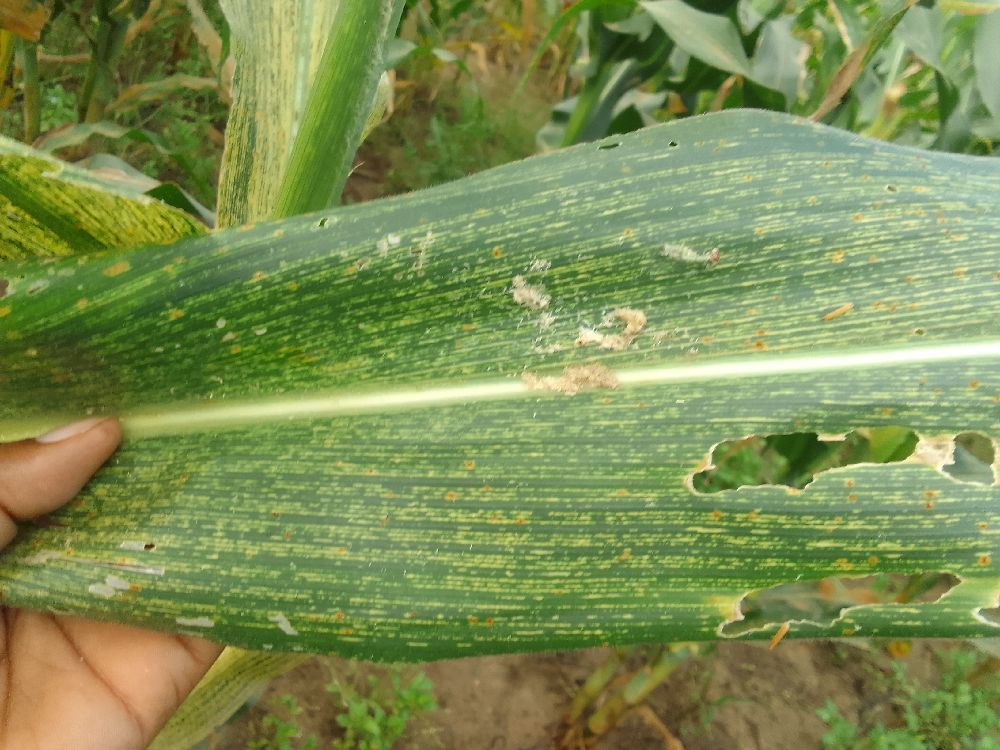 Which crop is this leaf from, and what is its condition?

maize, maize streak virus
